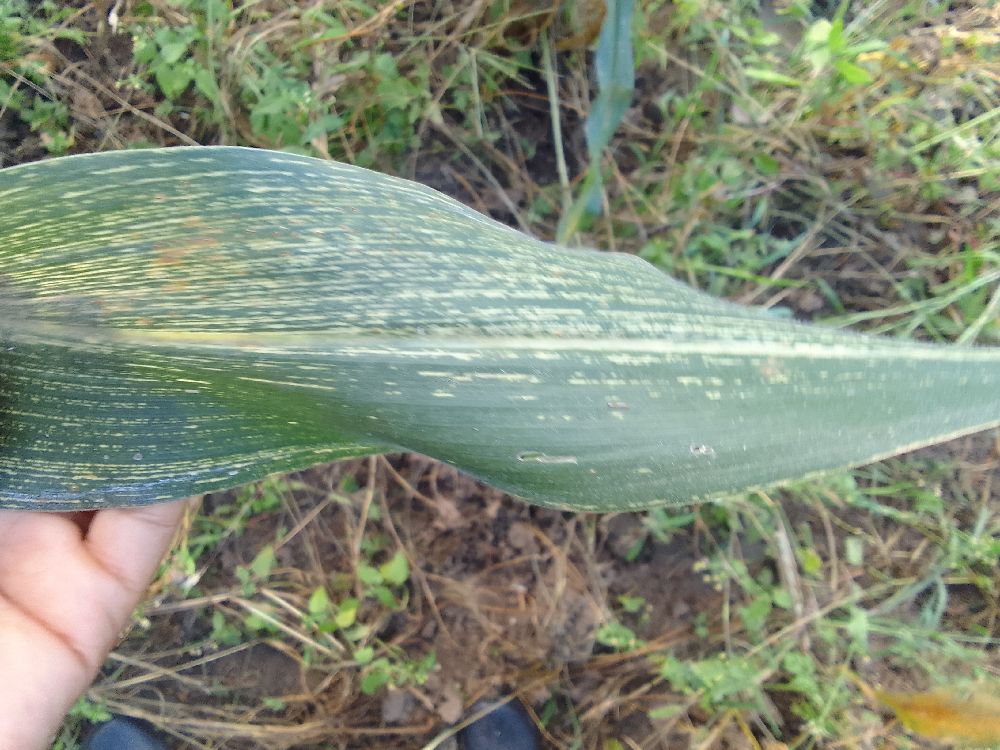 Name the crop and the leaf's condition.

maize, maize streak virus
